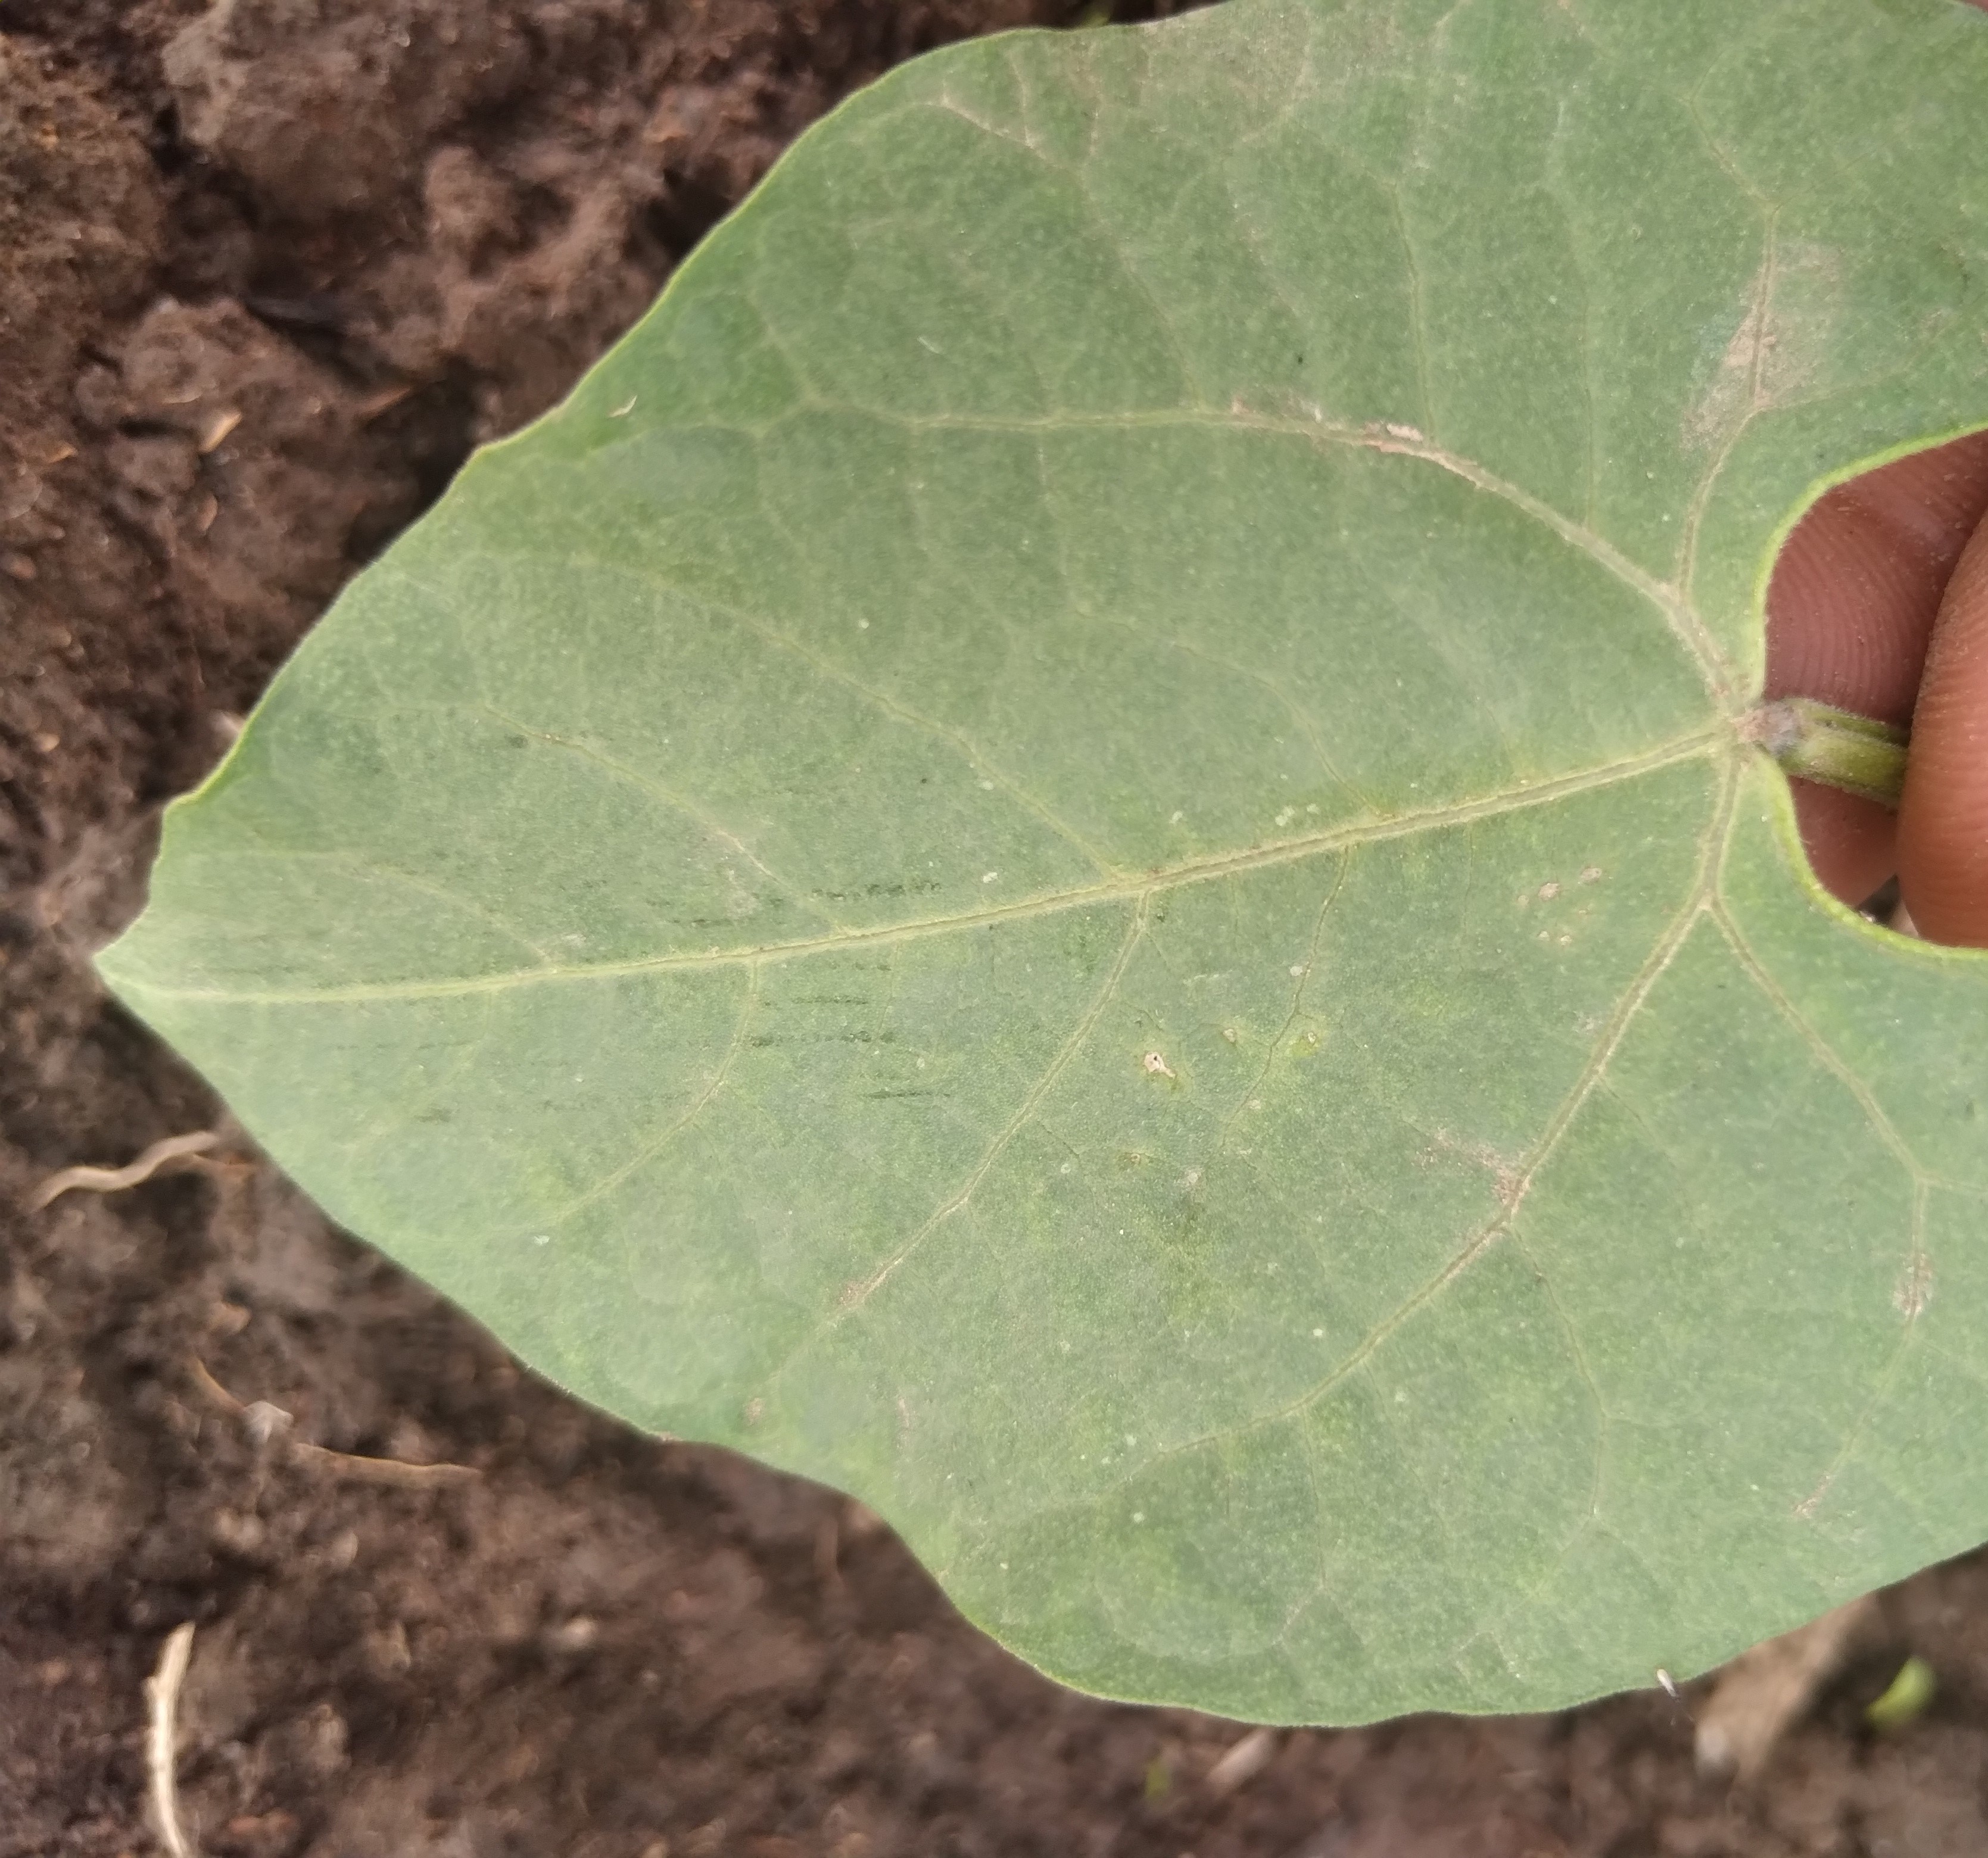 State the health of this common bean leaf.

healthy
